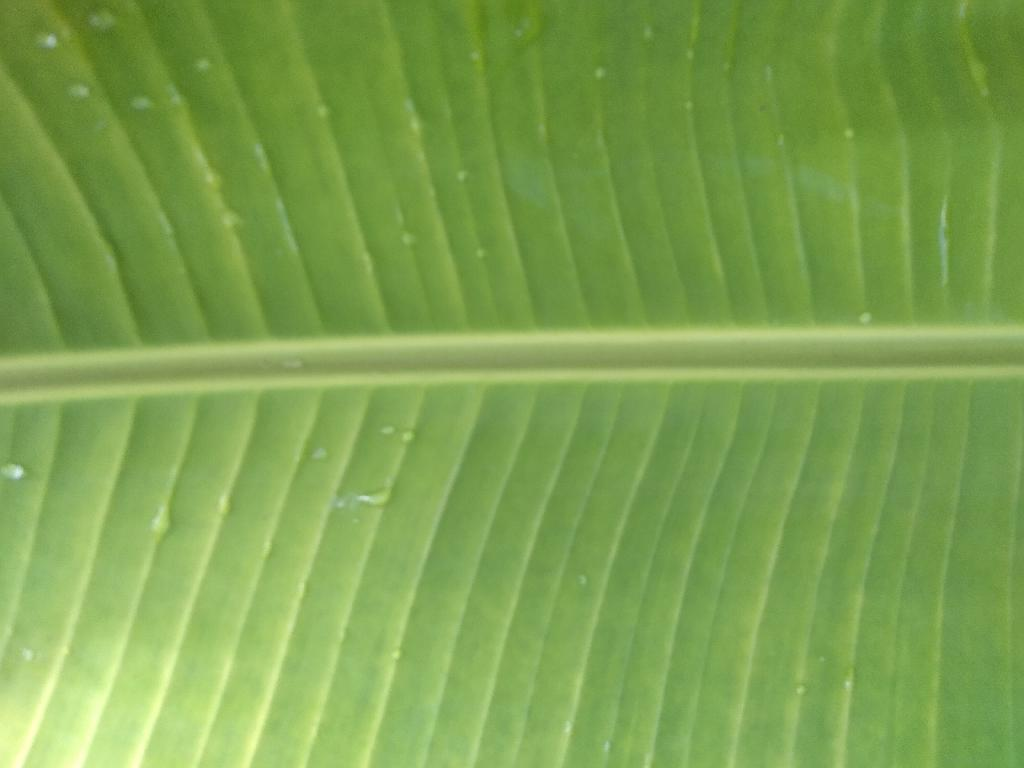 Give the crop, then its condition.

banana, healthy
